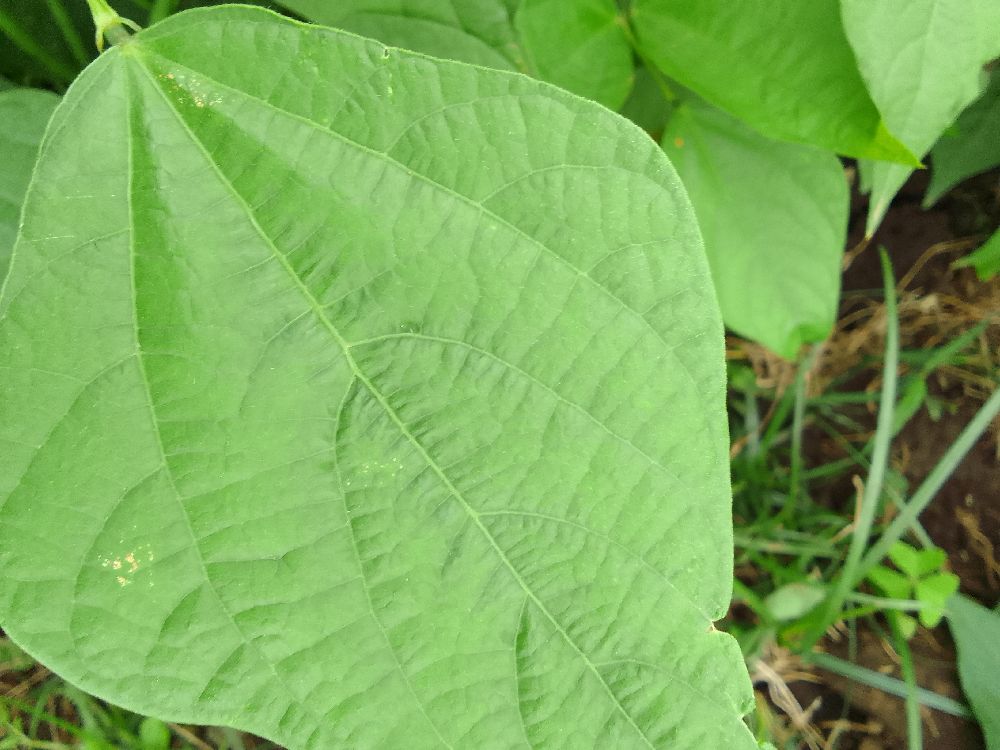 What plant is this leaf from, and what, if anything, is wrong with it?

common bean, healthy
